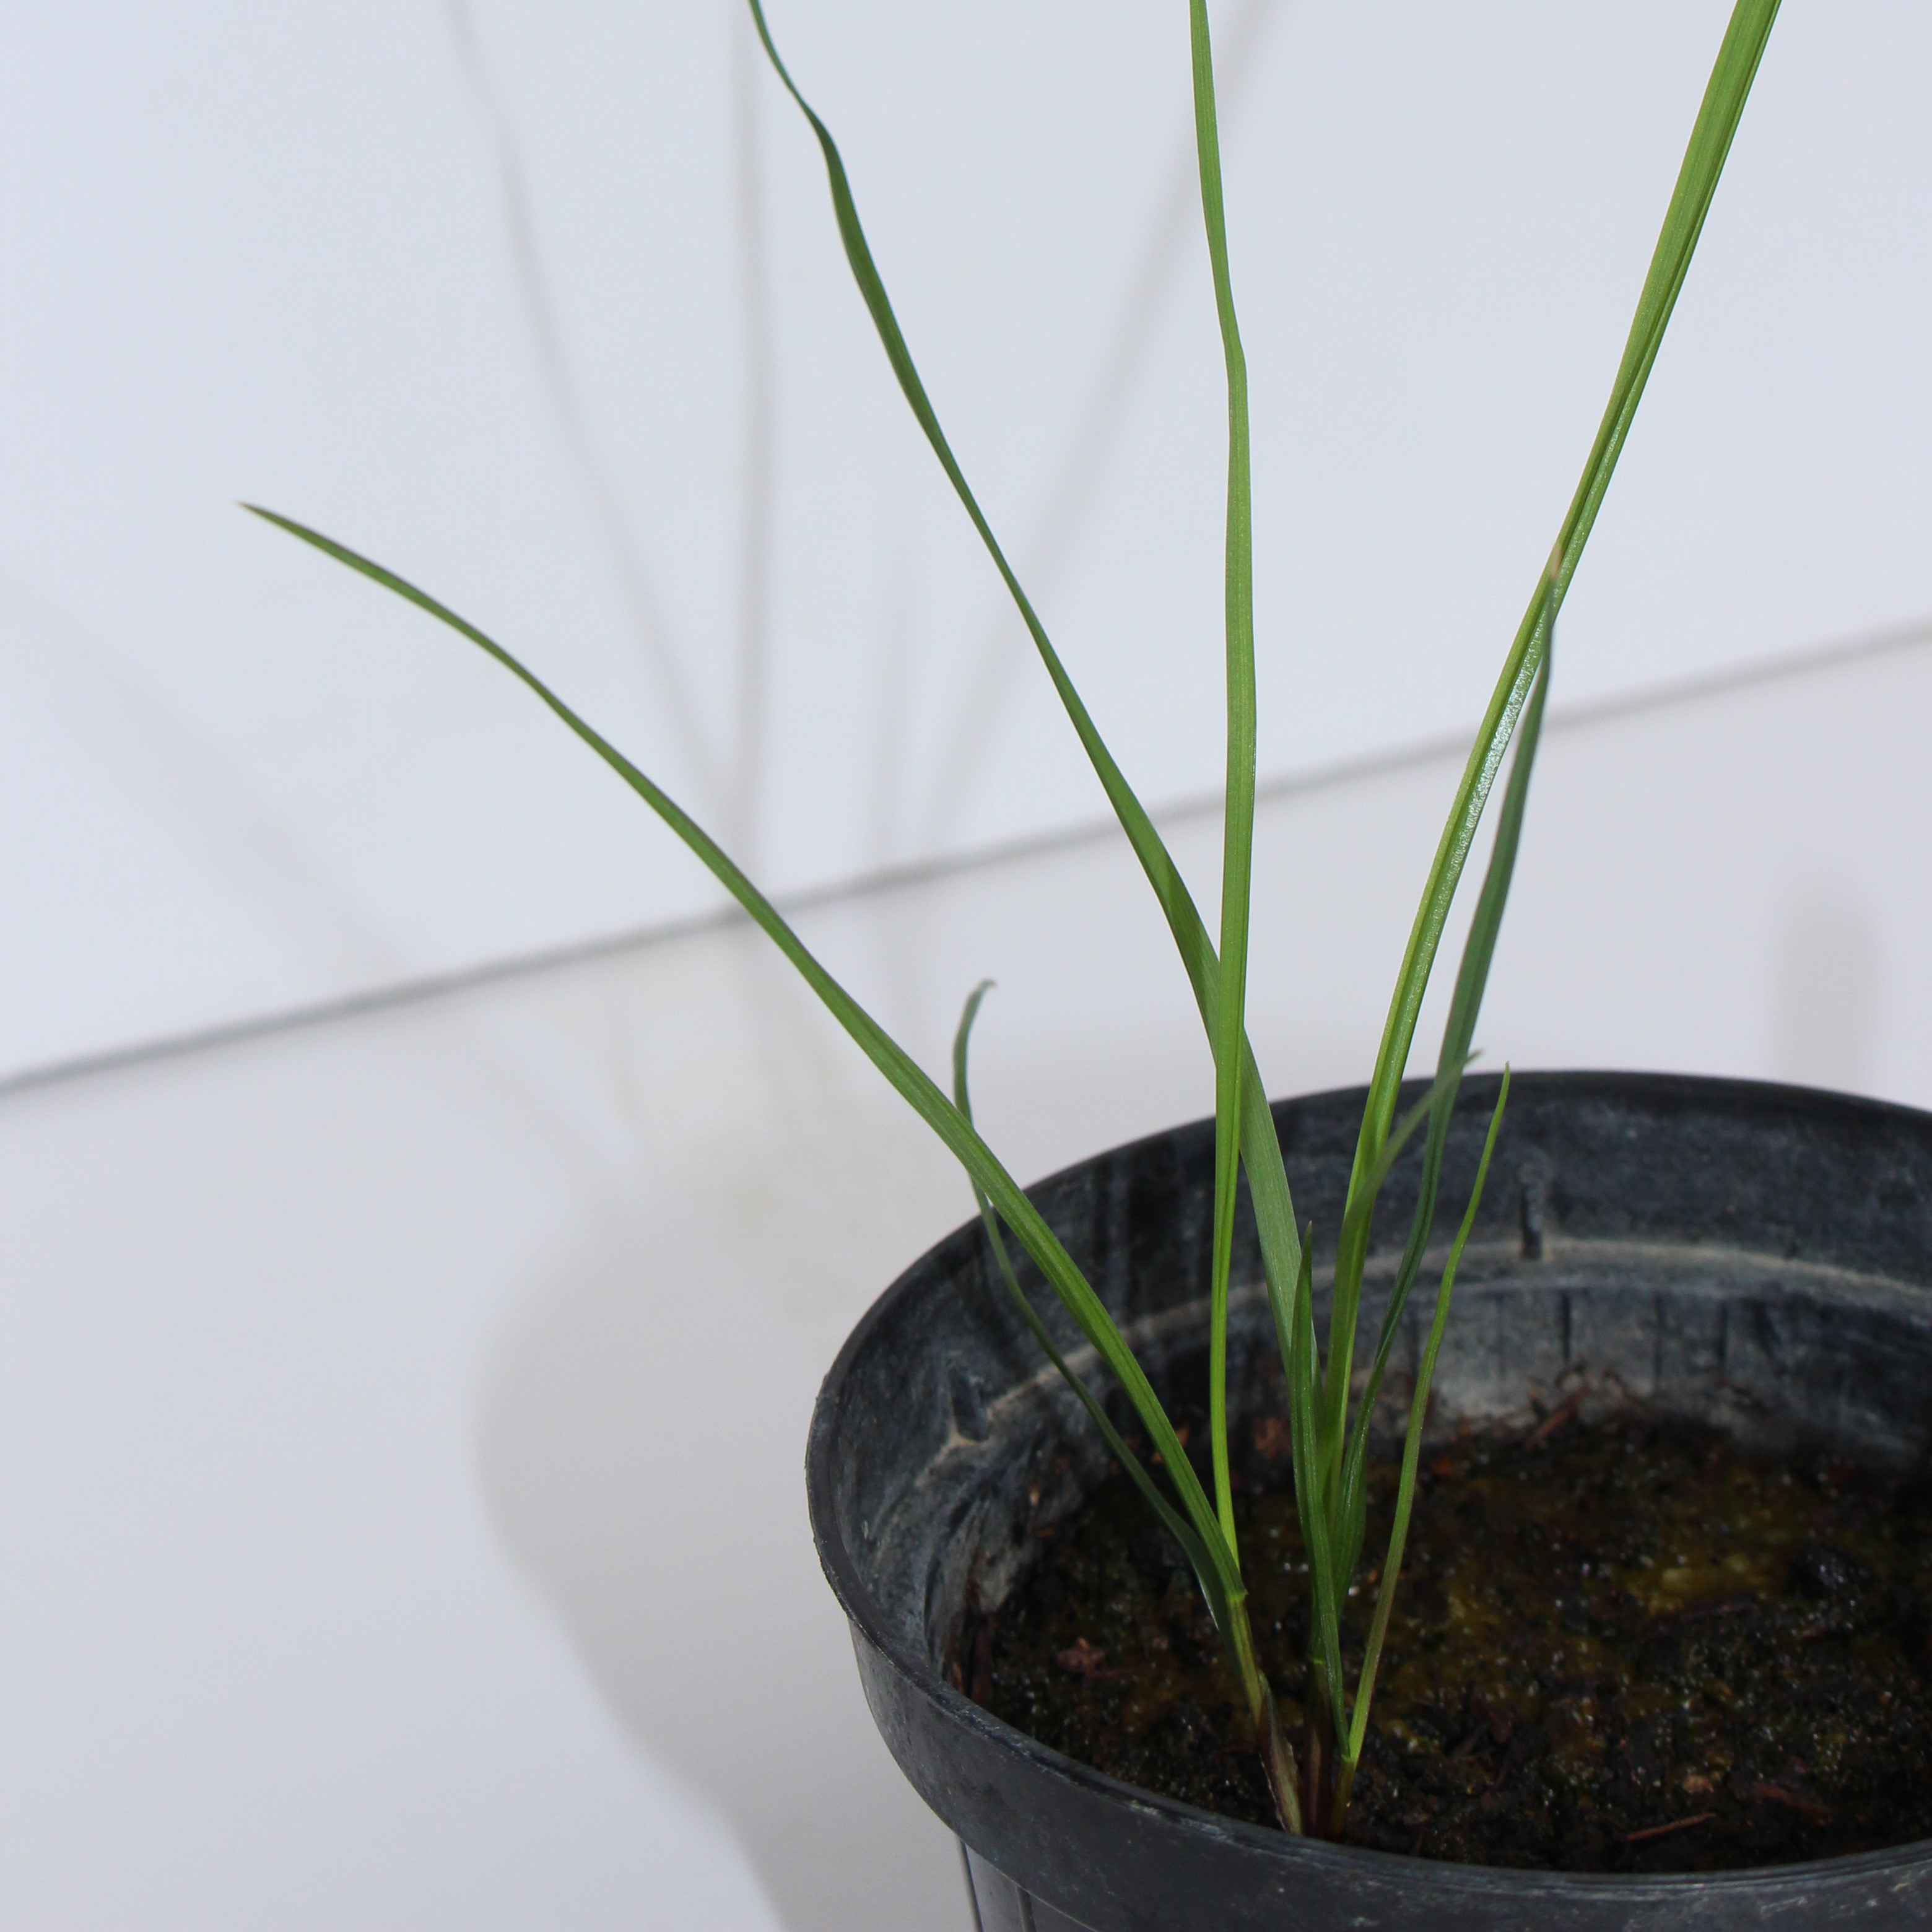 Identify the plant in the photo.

Lolium multiflorum
